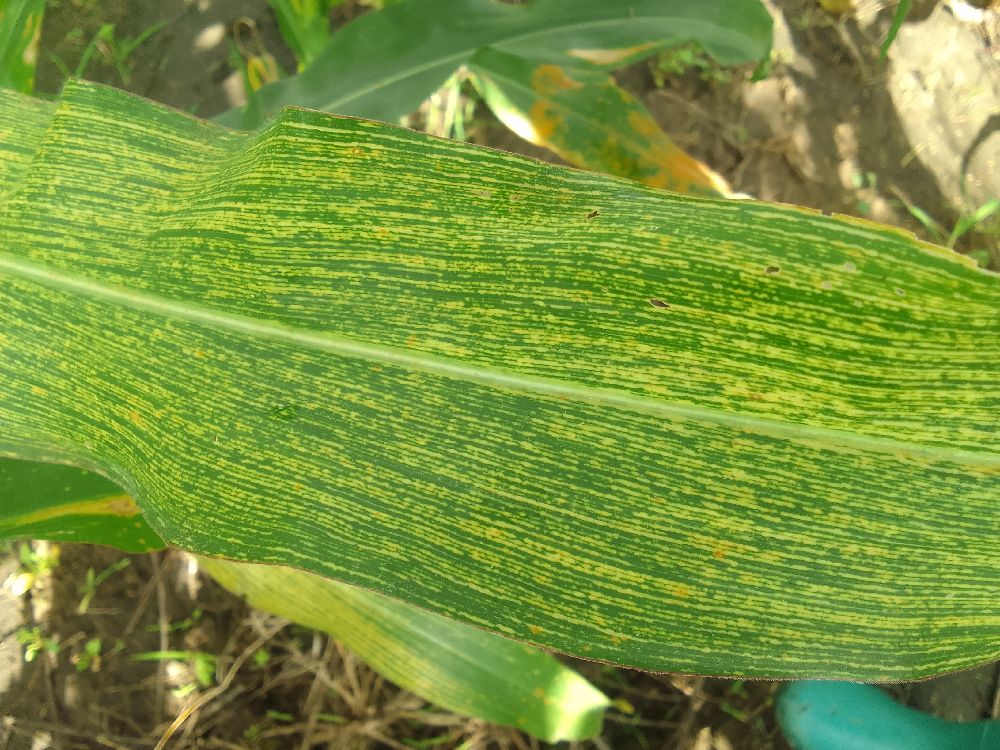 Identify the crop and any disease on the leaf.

maize, maize streak virus
